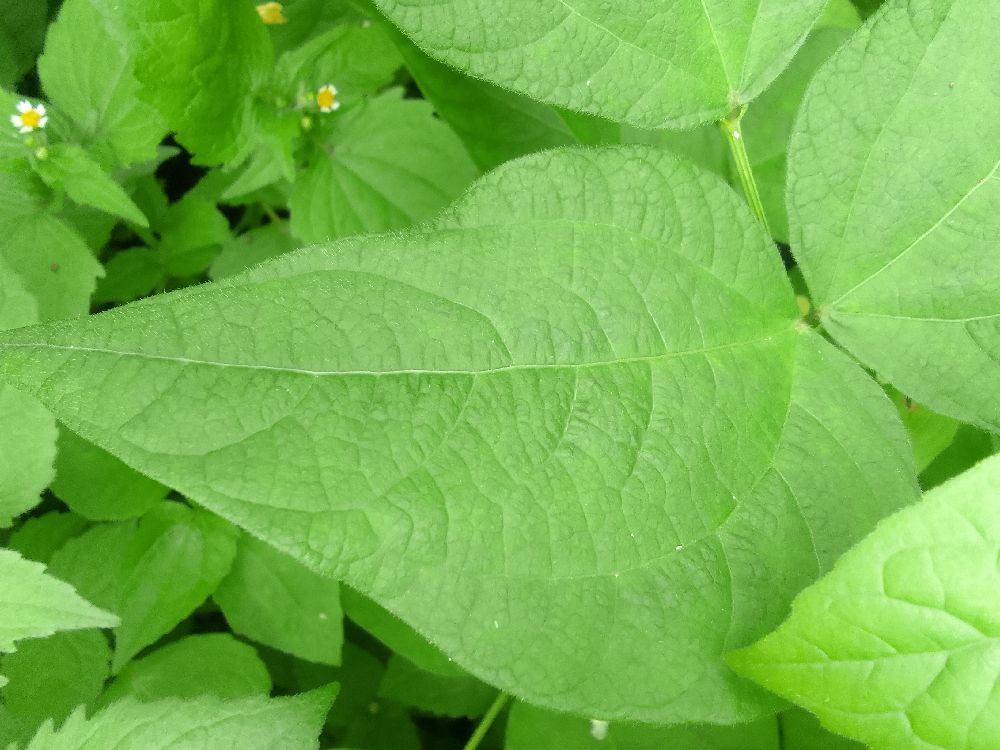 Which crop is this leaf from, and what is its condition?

common bean, healthy
